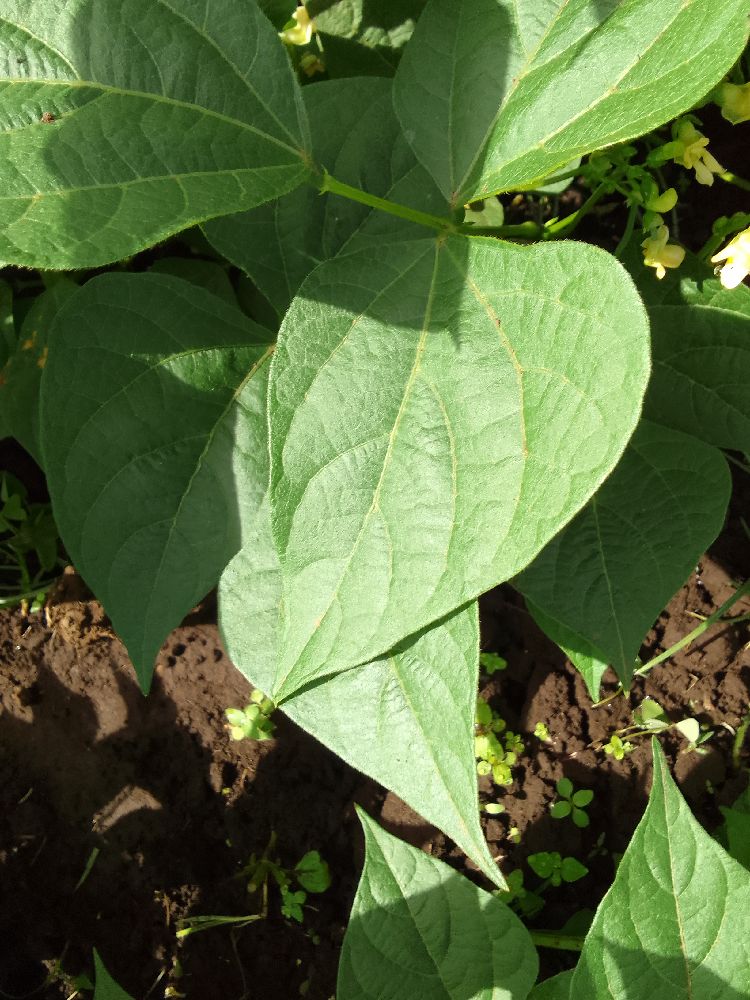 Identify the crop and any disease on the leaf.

common bean, healthy
